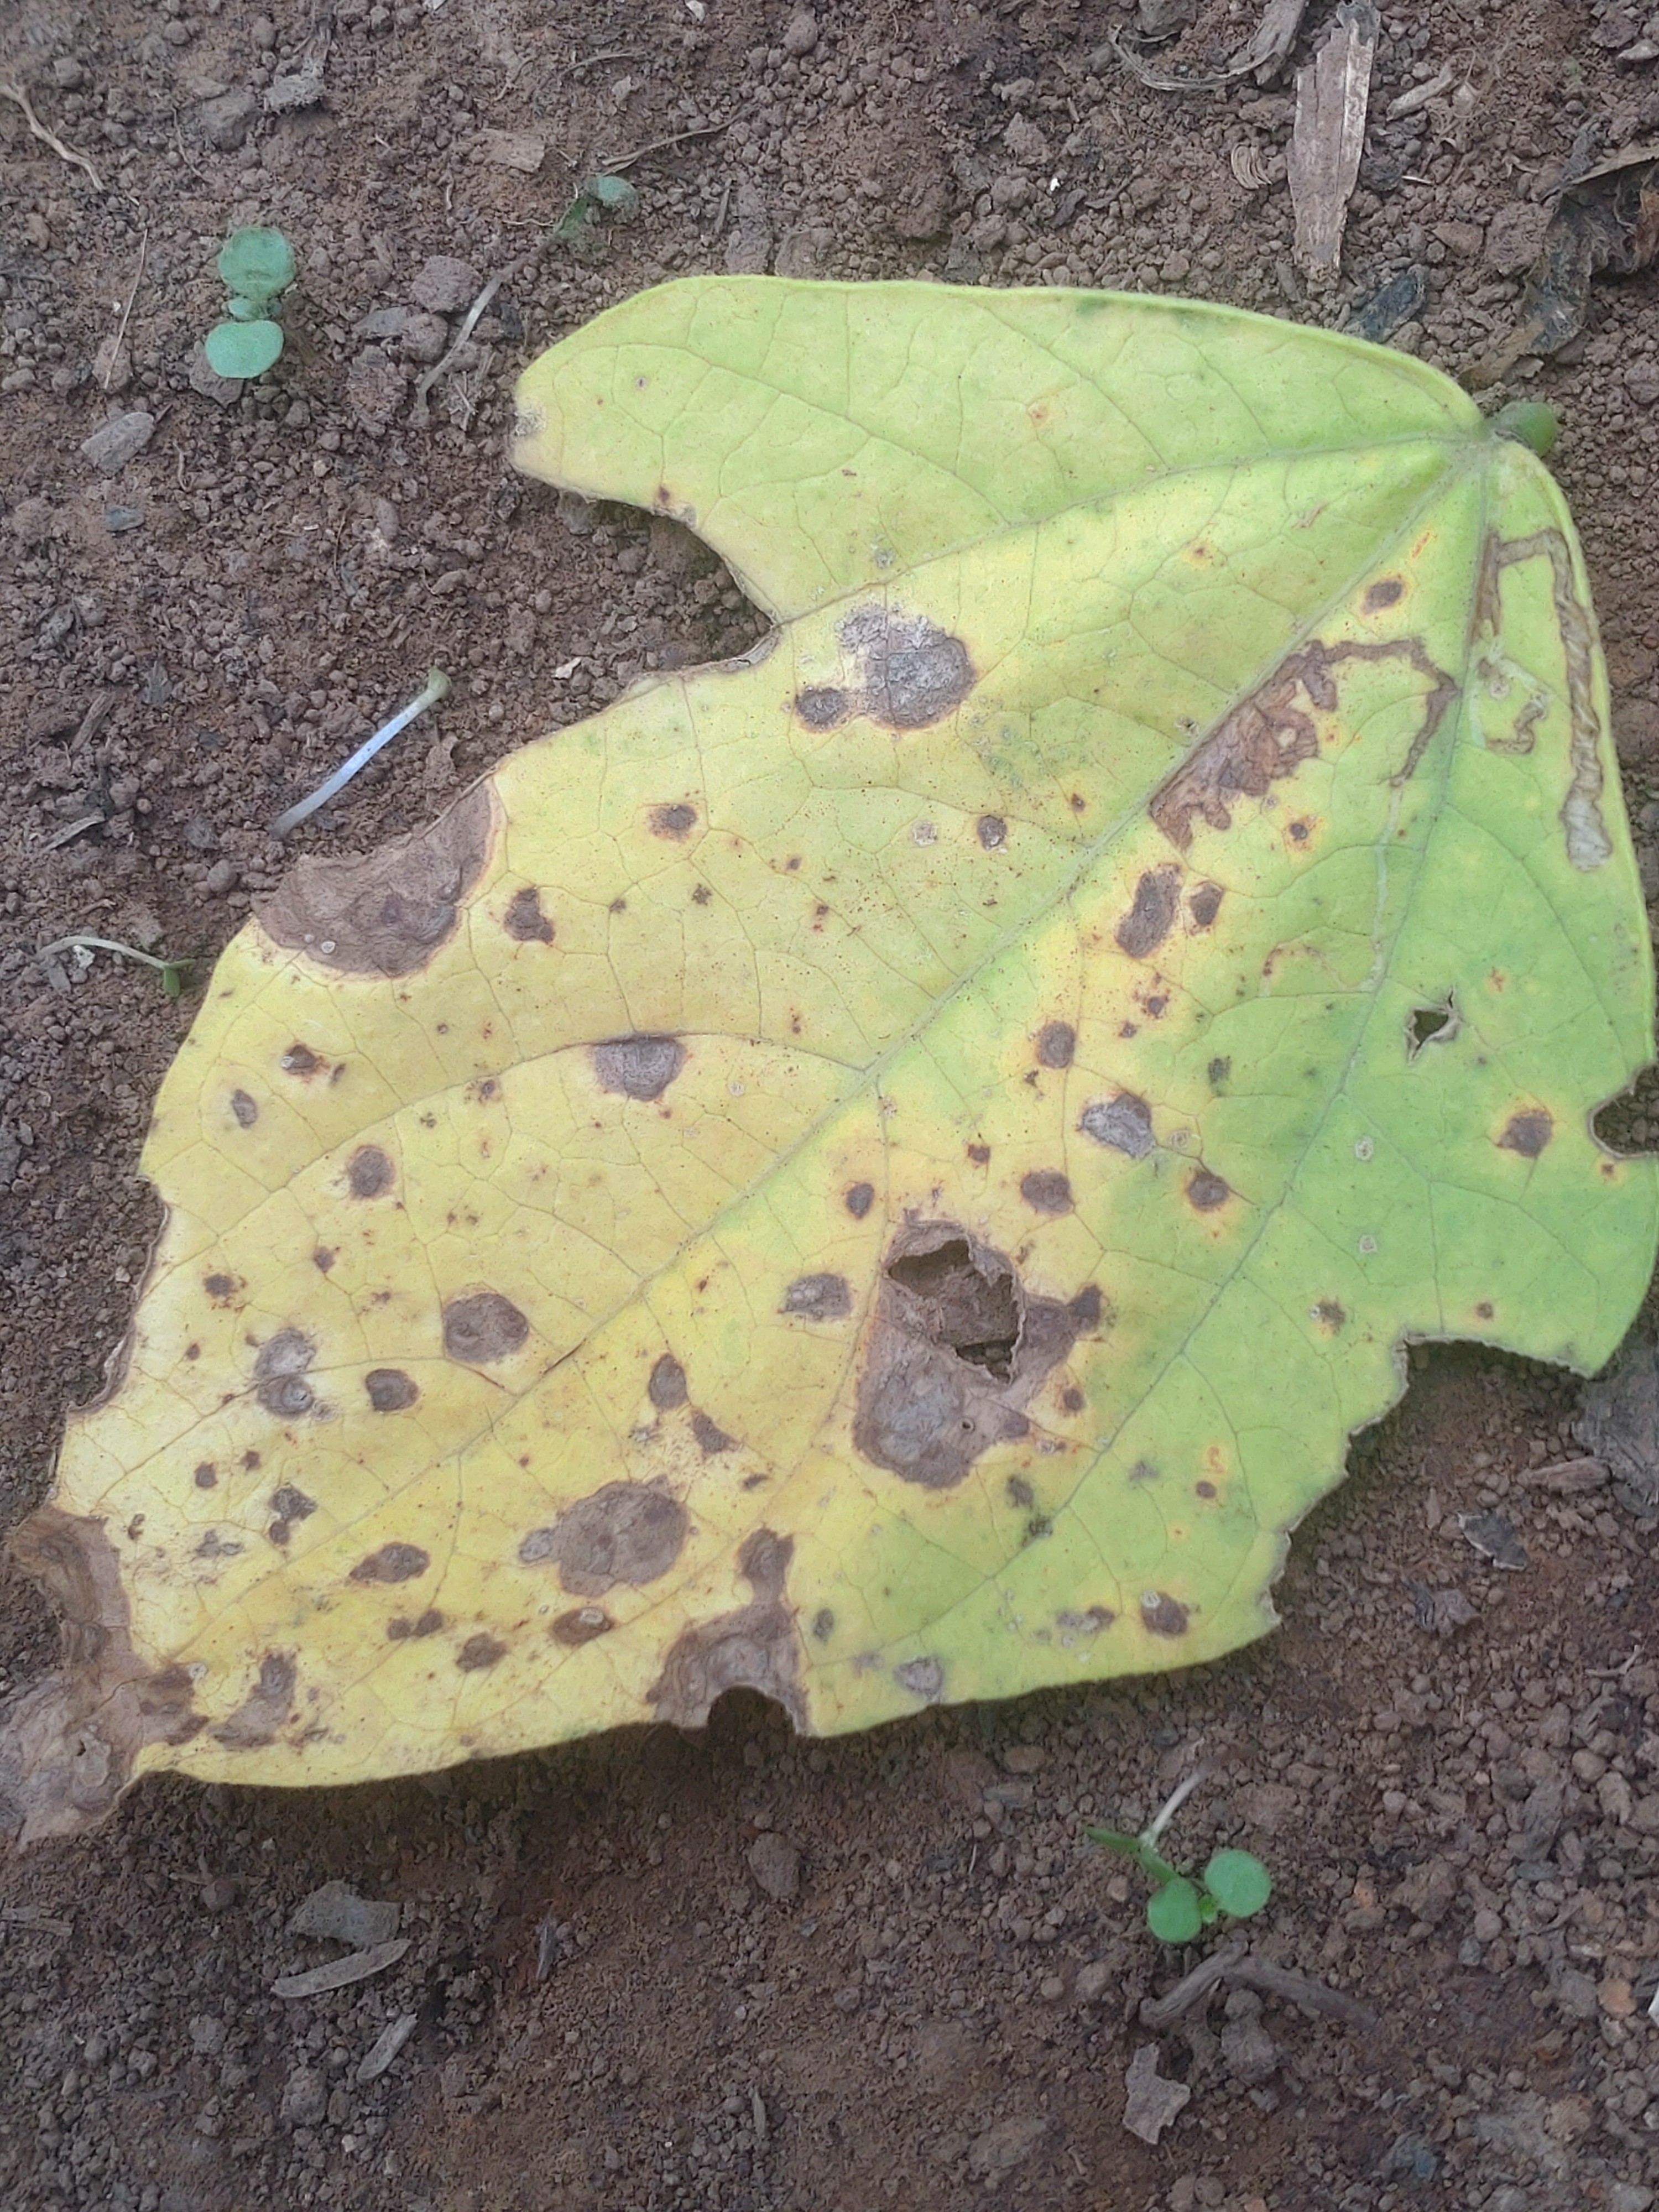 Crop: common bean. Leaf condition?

anthracnose
